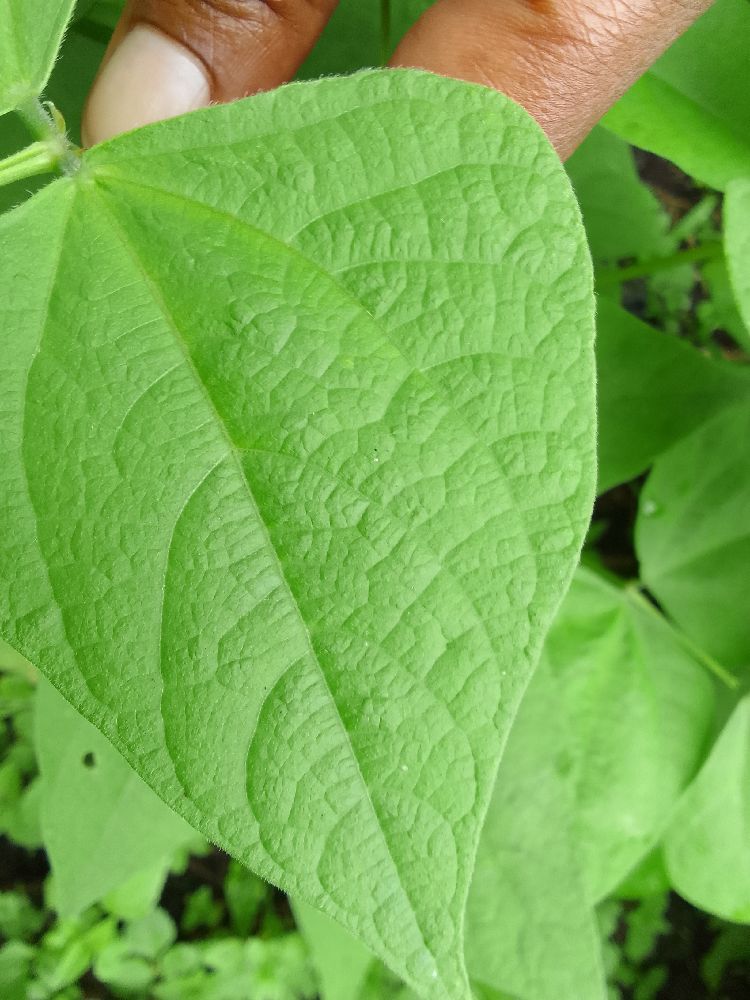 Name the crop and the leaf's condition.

common bean, healthy
